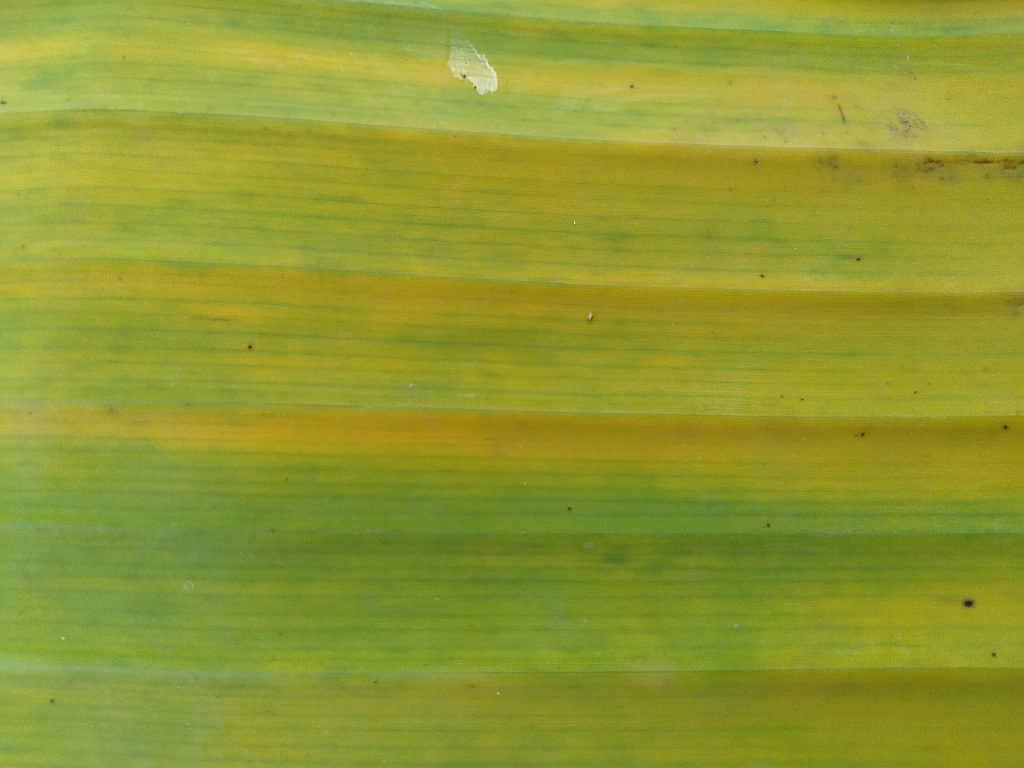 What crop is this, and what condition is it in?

banana, fusarium wilt race 1
